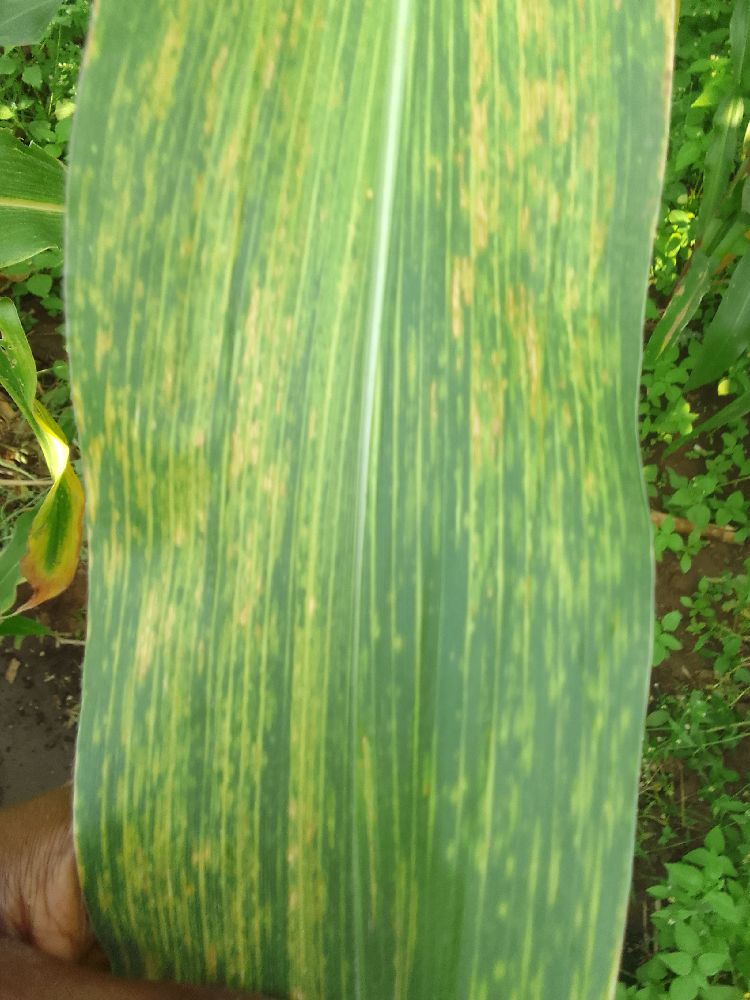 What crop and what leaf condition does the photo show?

maize, maize lethal necrosis
